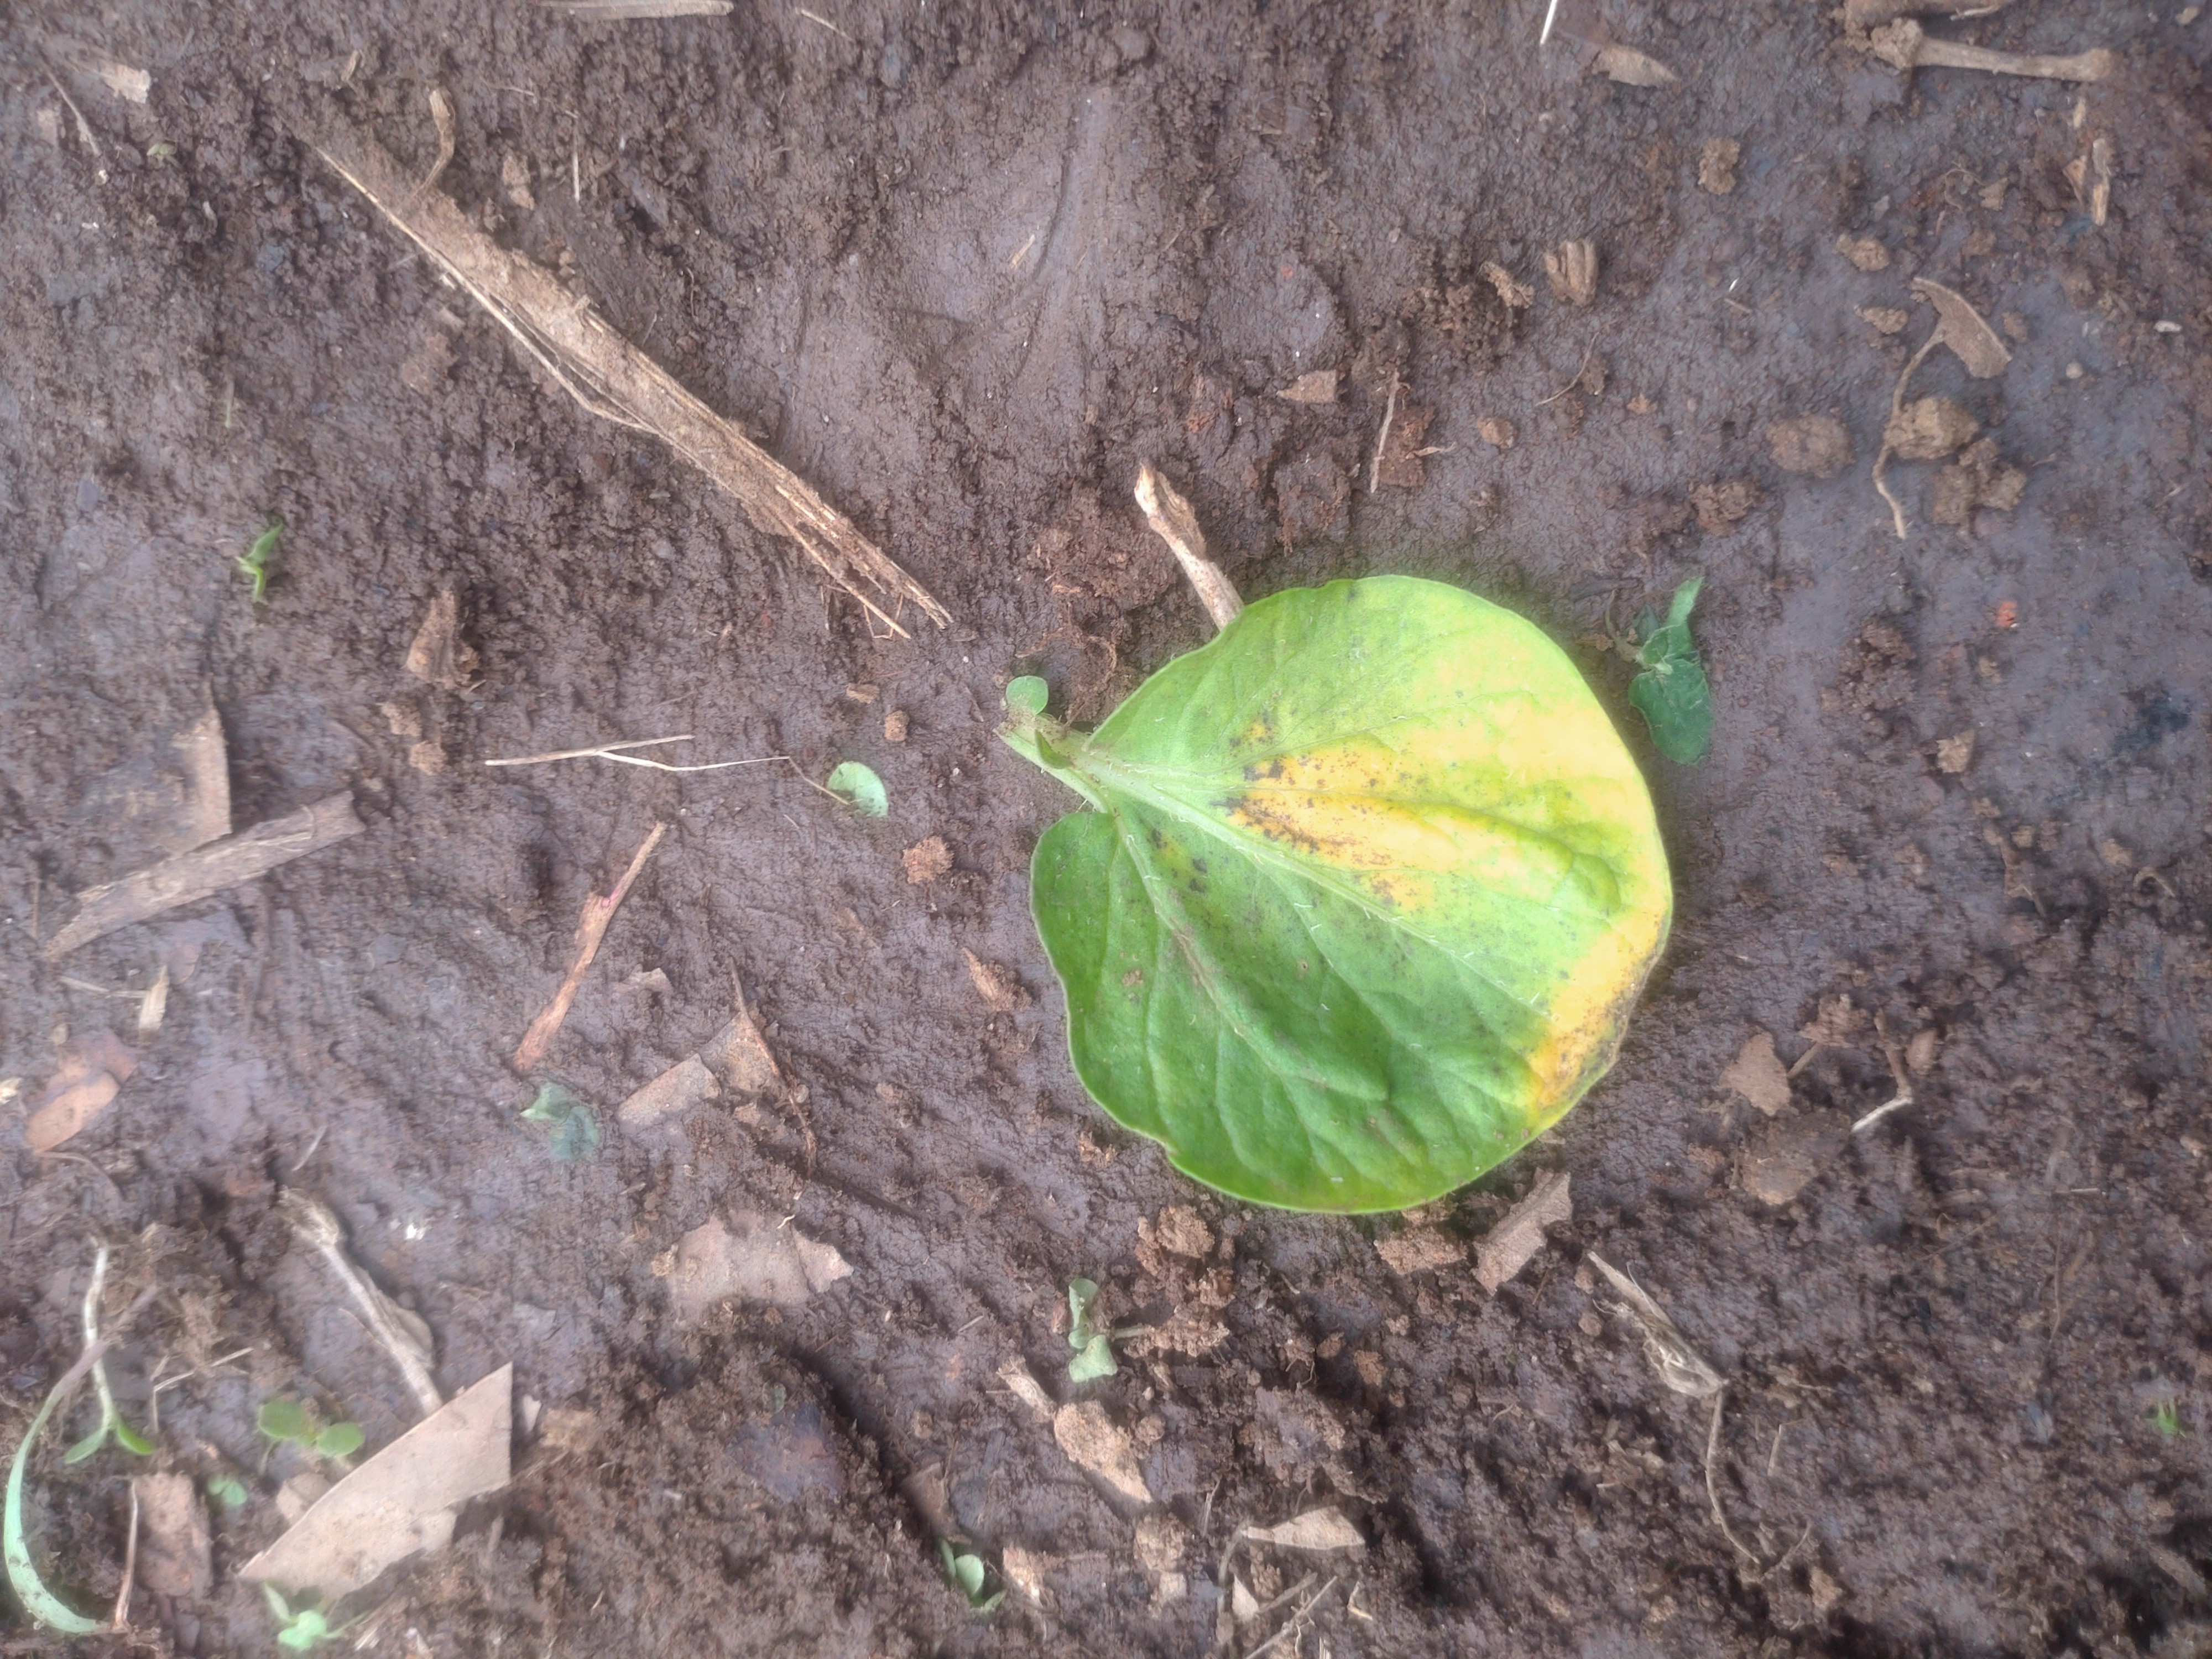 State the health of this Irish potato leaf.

late blight
